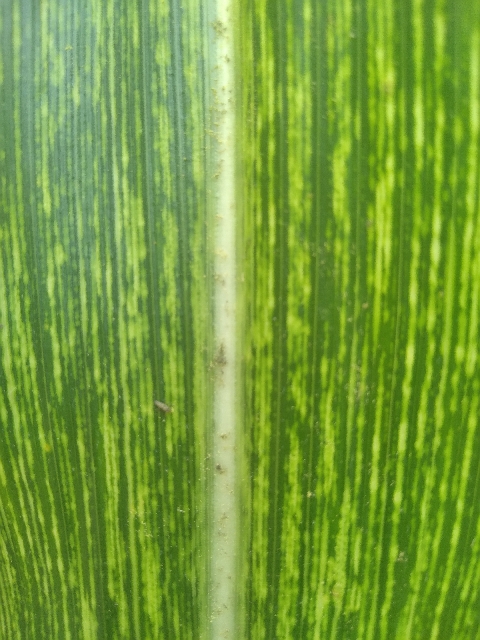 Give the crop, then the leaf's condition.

maize, maize streak virus
